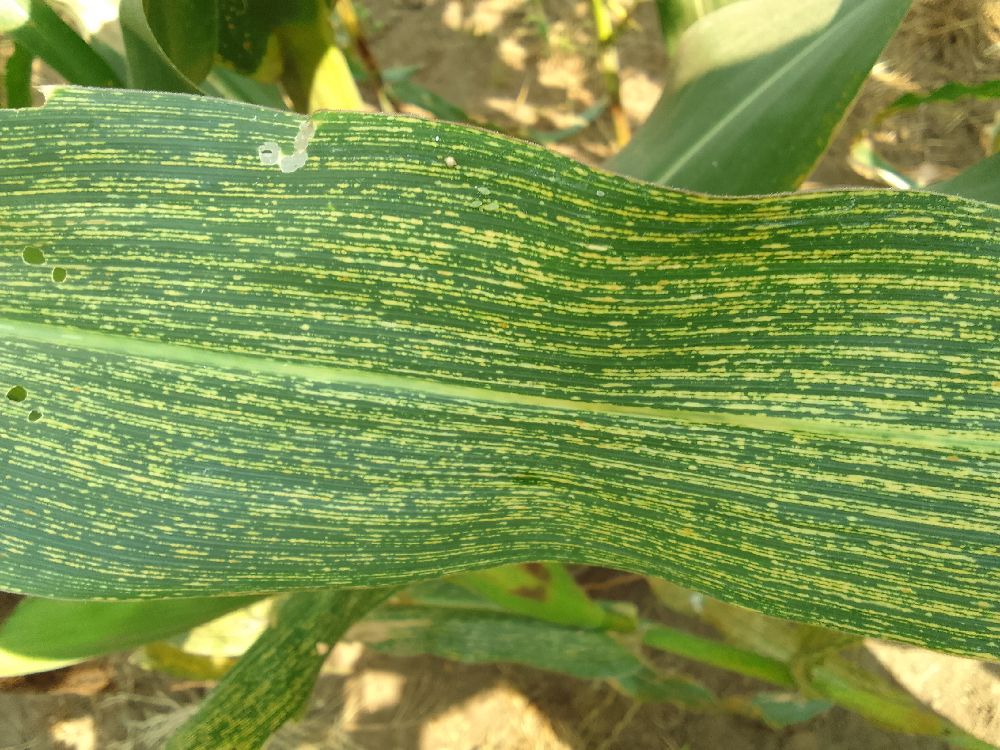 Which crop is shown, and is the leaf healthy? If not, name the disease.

maize, maize streak virus
